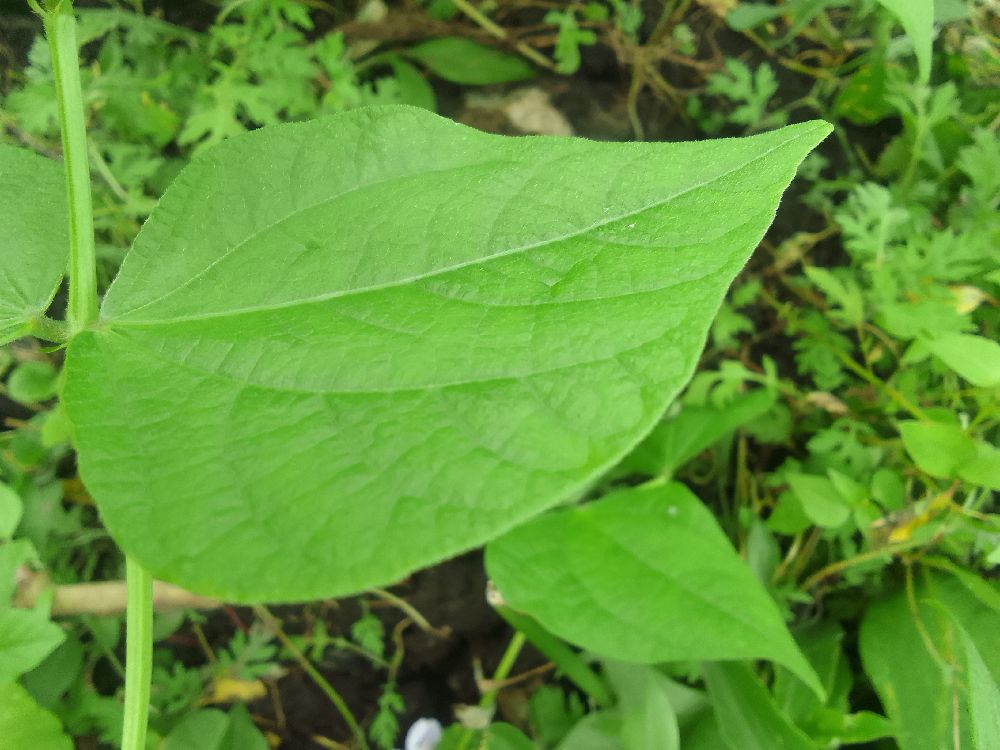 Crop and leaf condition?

common bean, healthy
